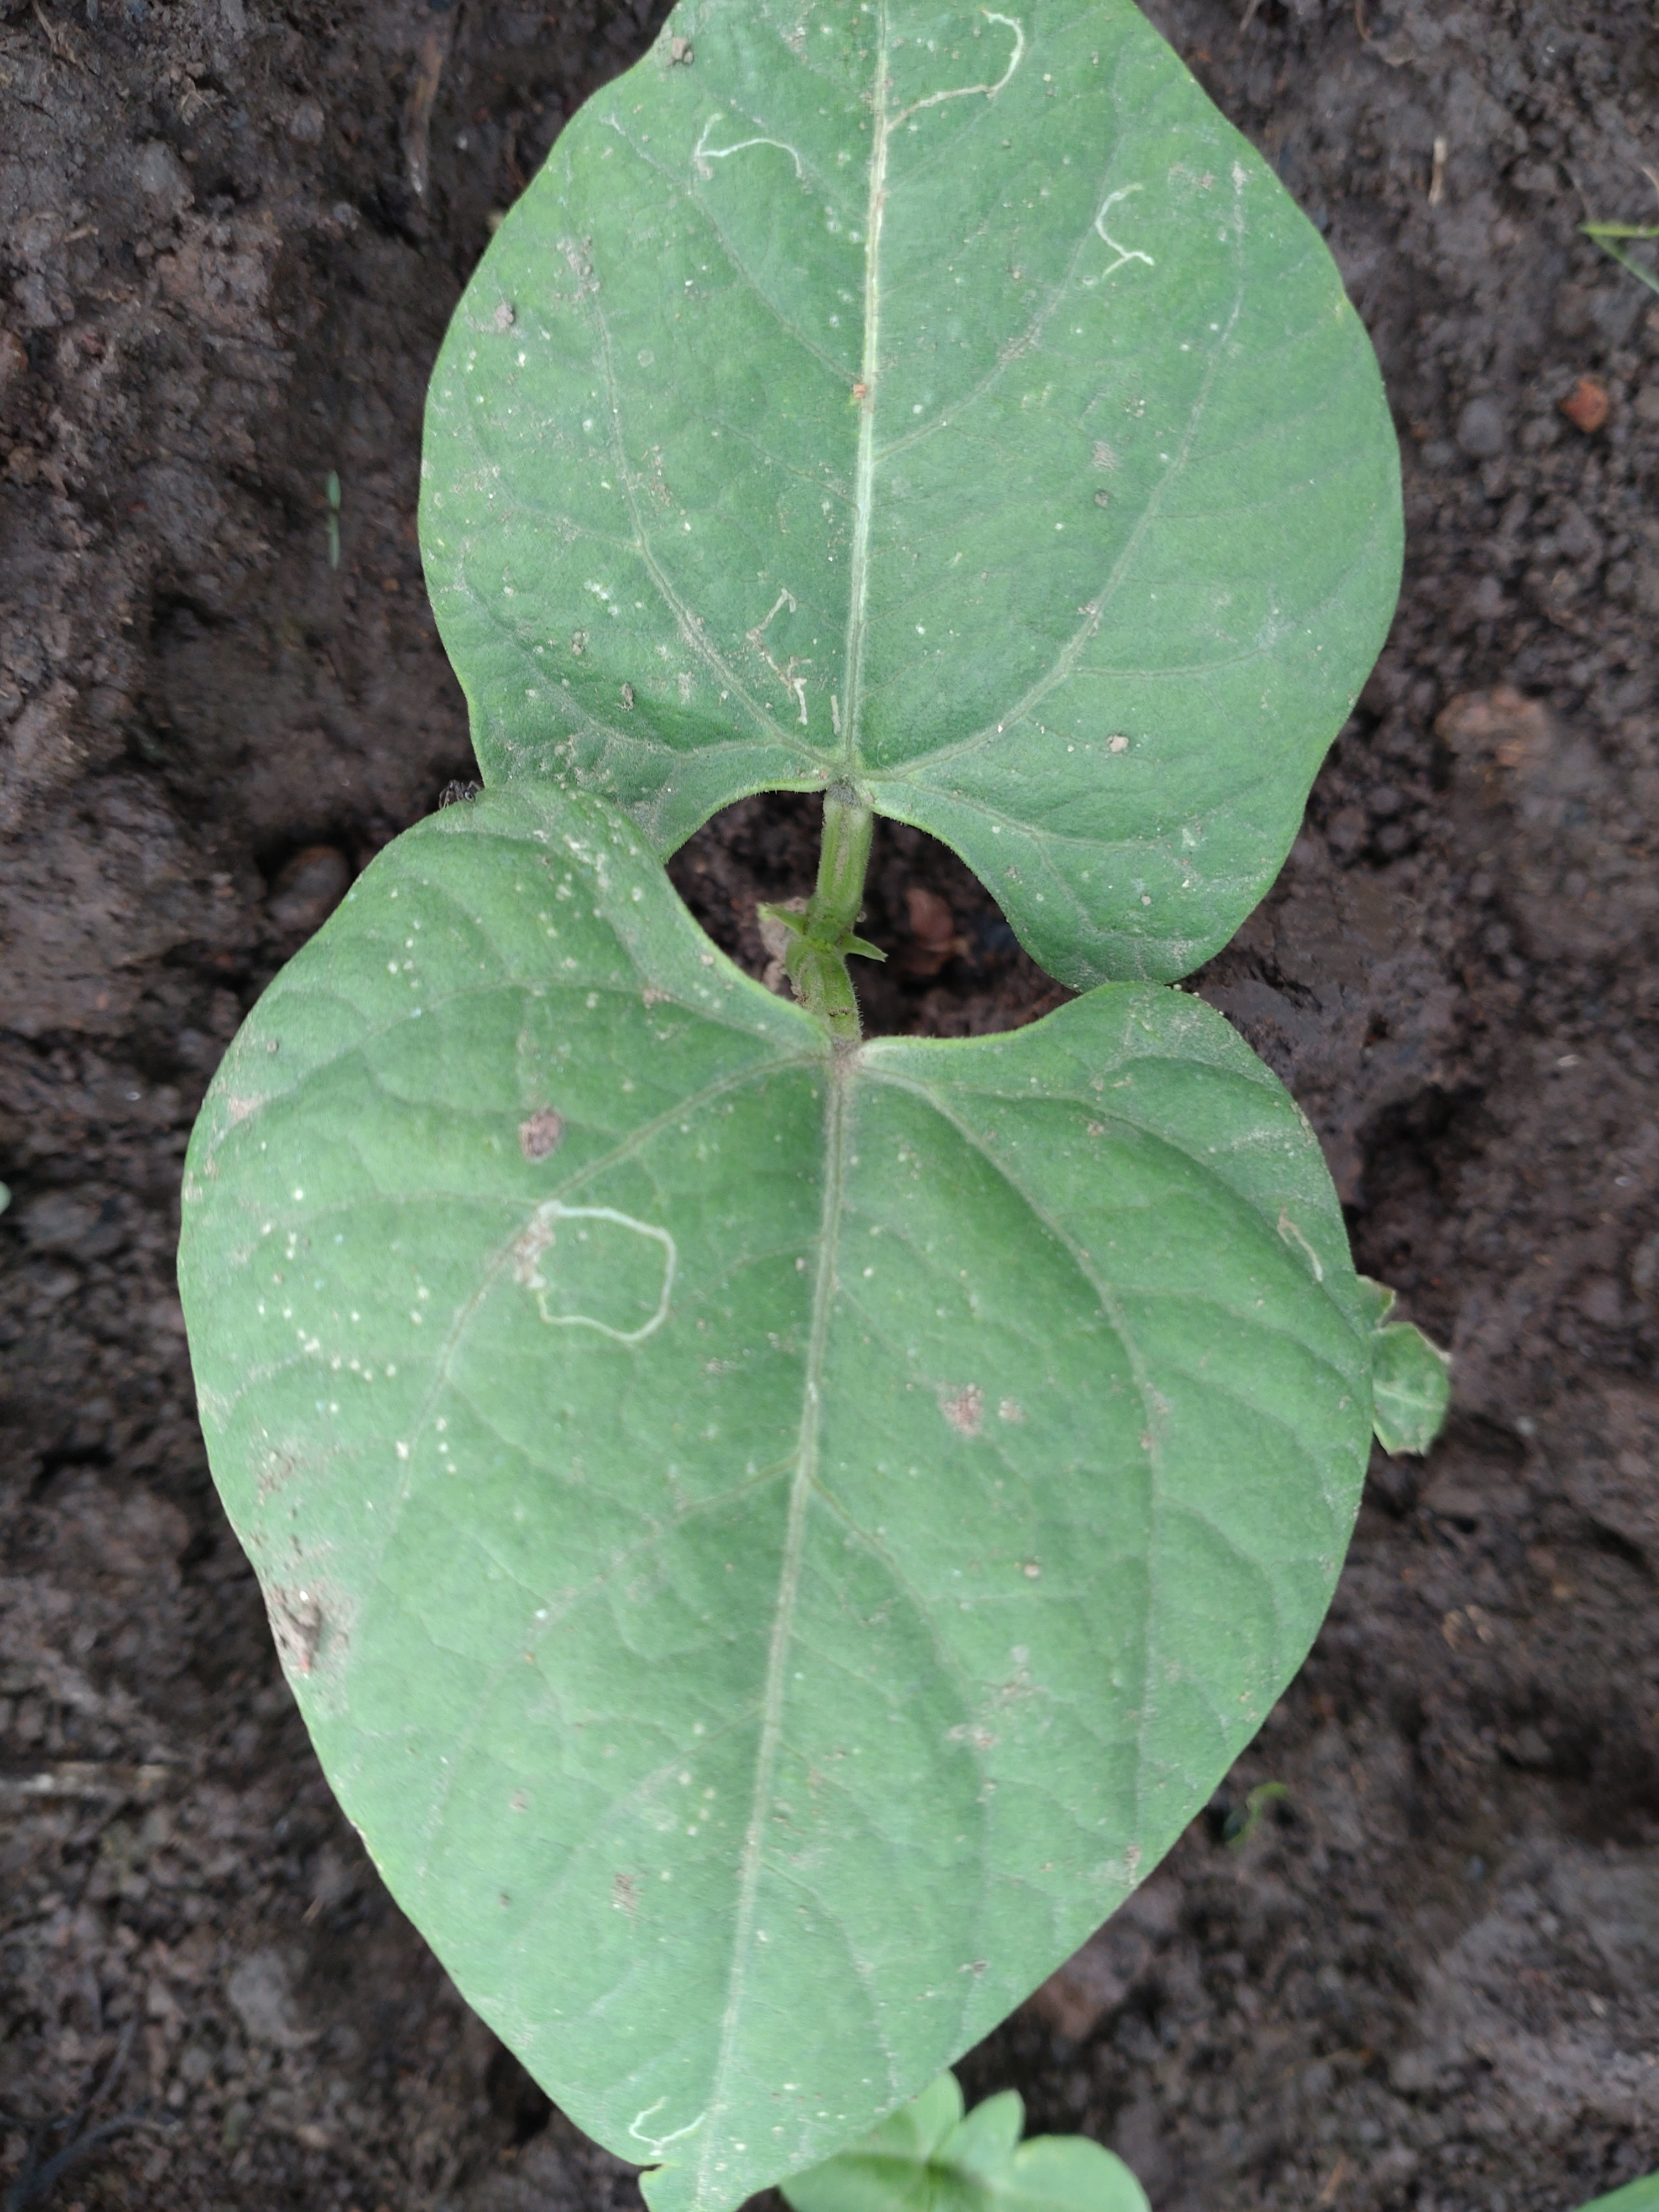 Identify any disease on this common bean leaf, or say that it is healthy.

healthy
